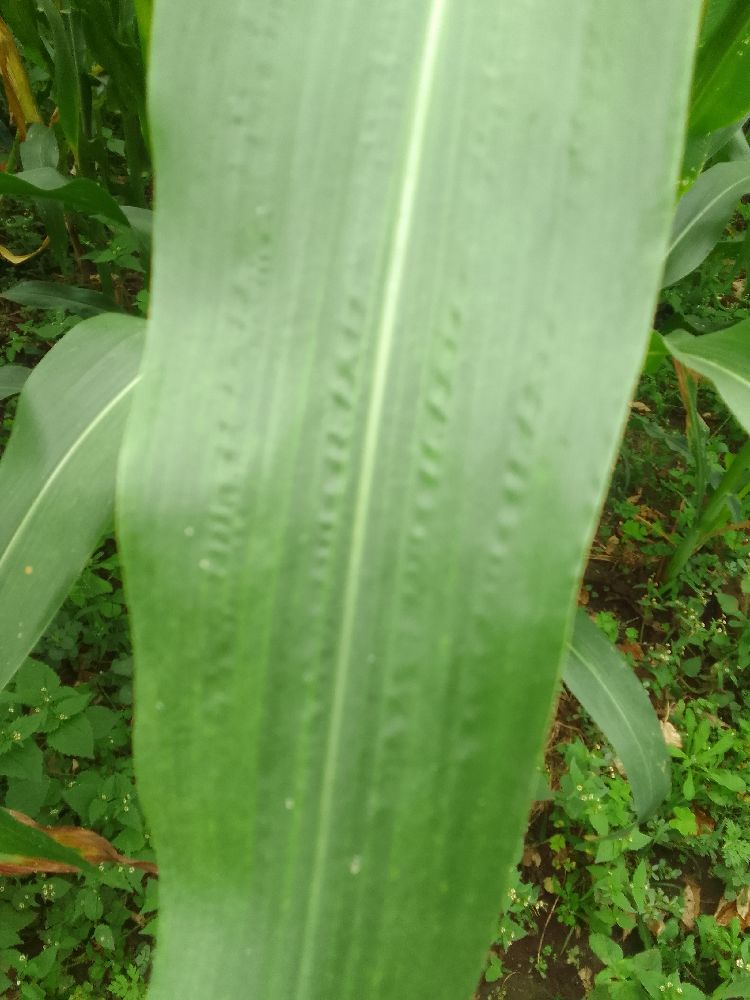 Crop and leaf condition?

maize, healthy
